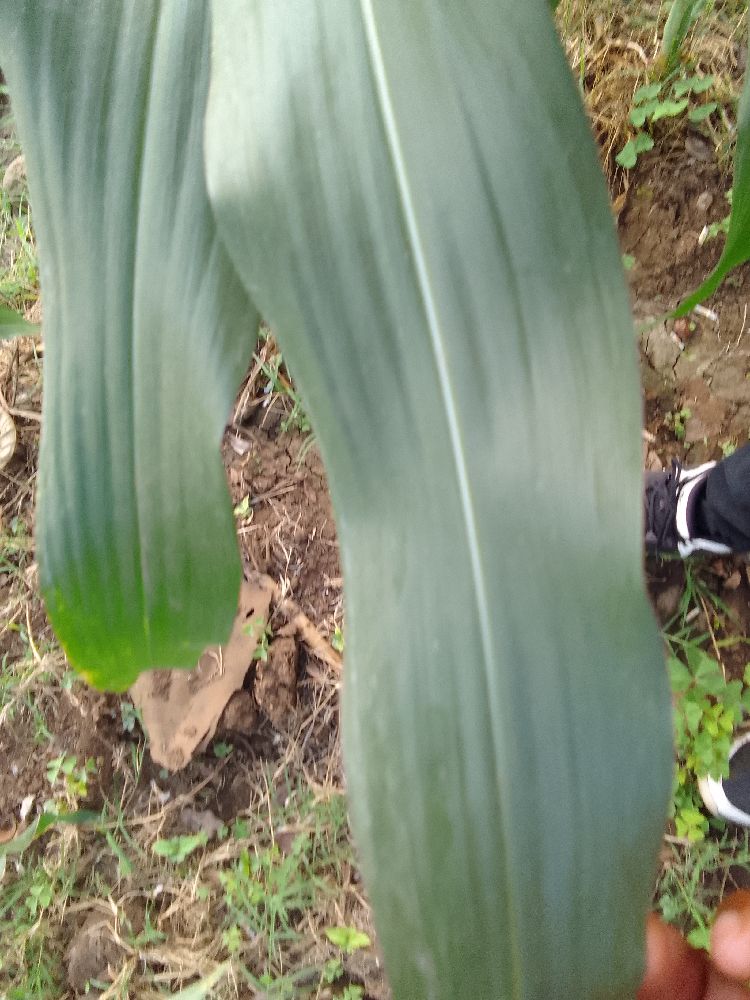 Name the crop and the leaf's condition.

maize, healthy
